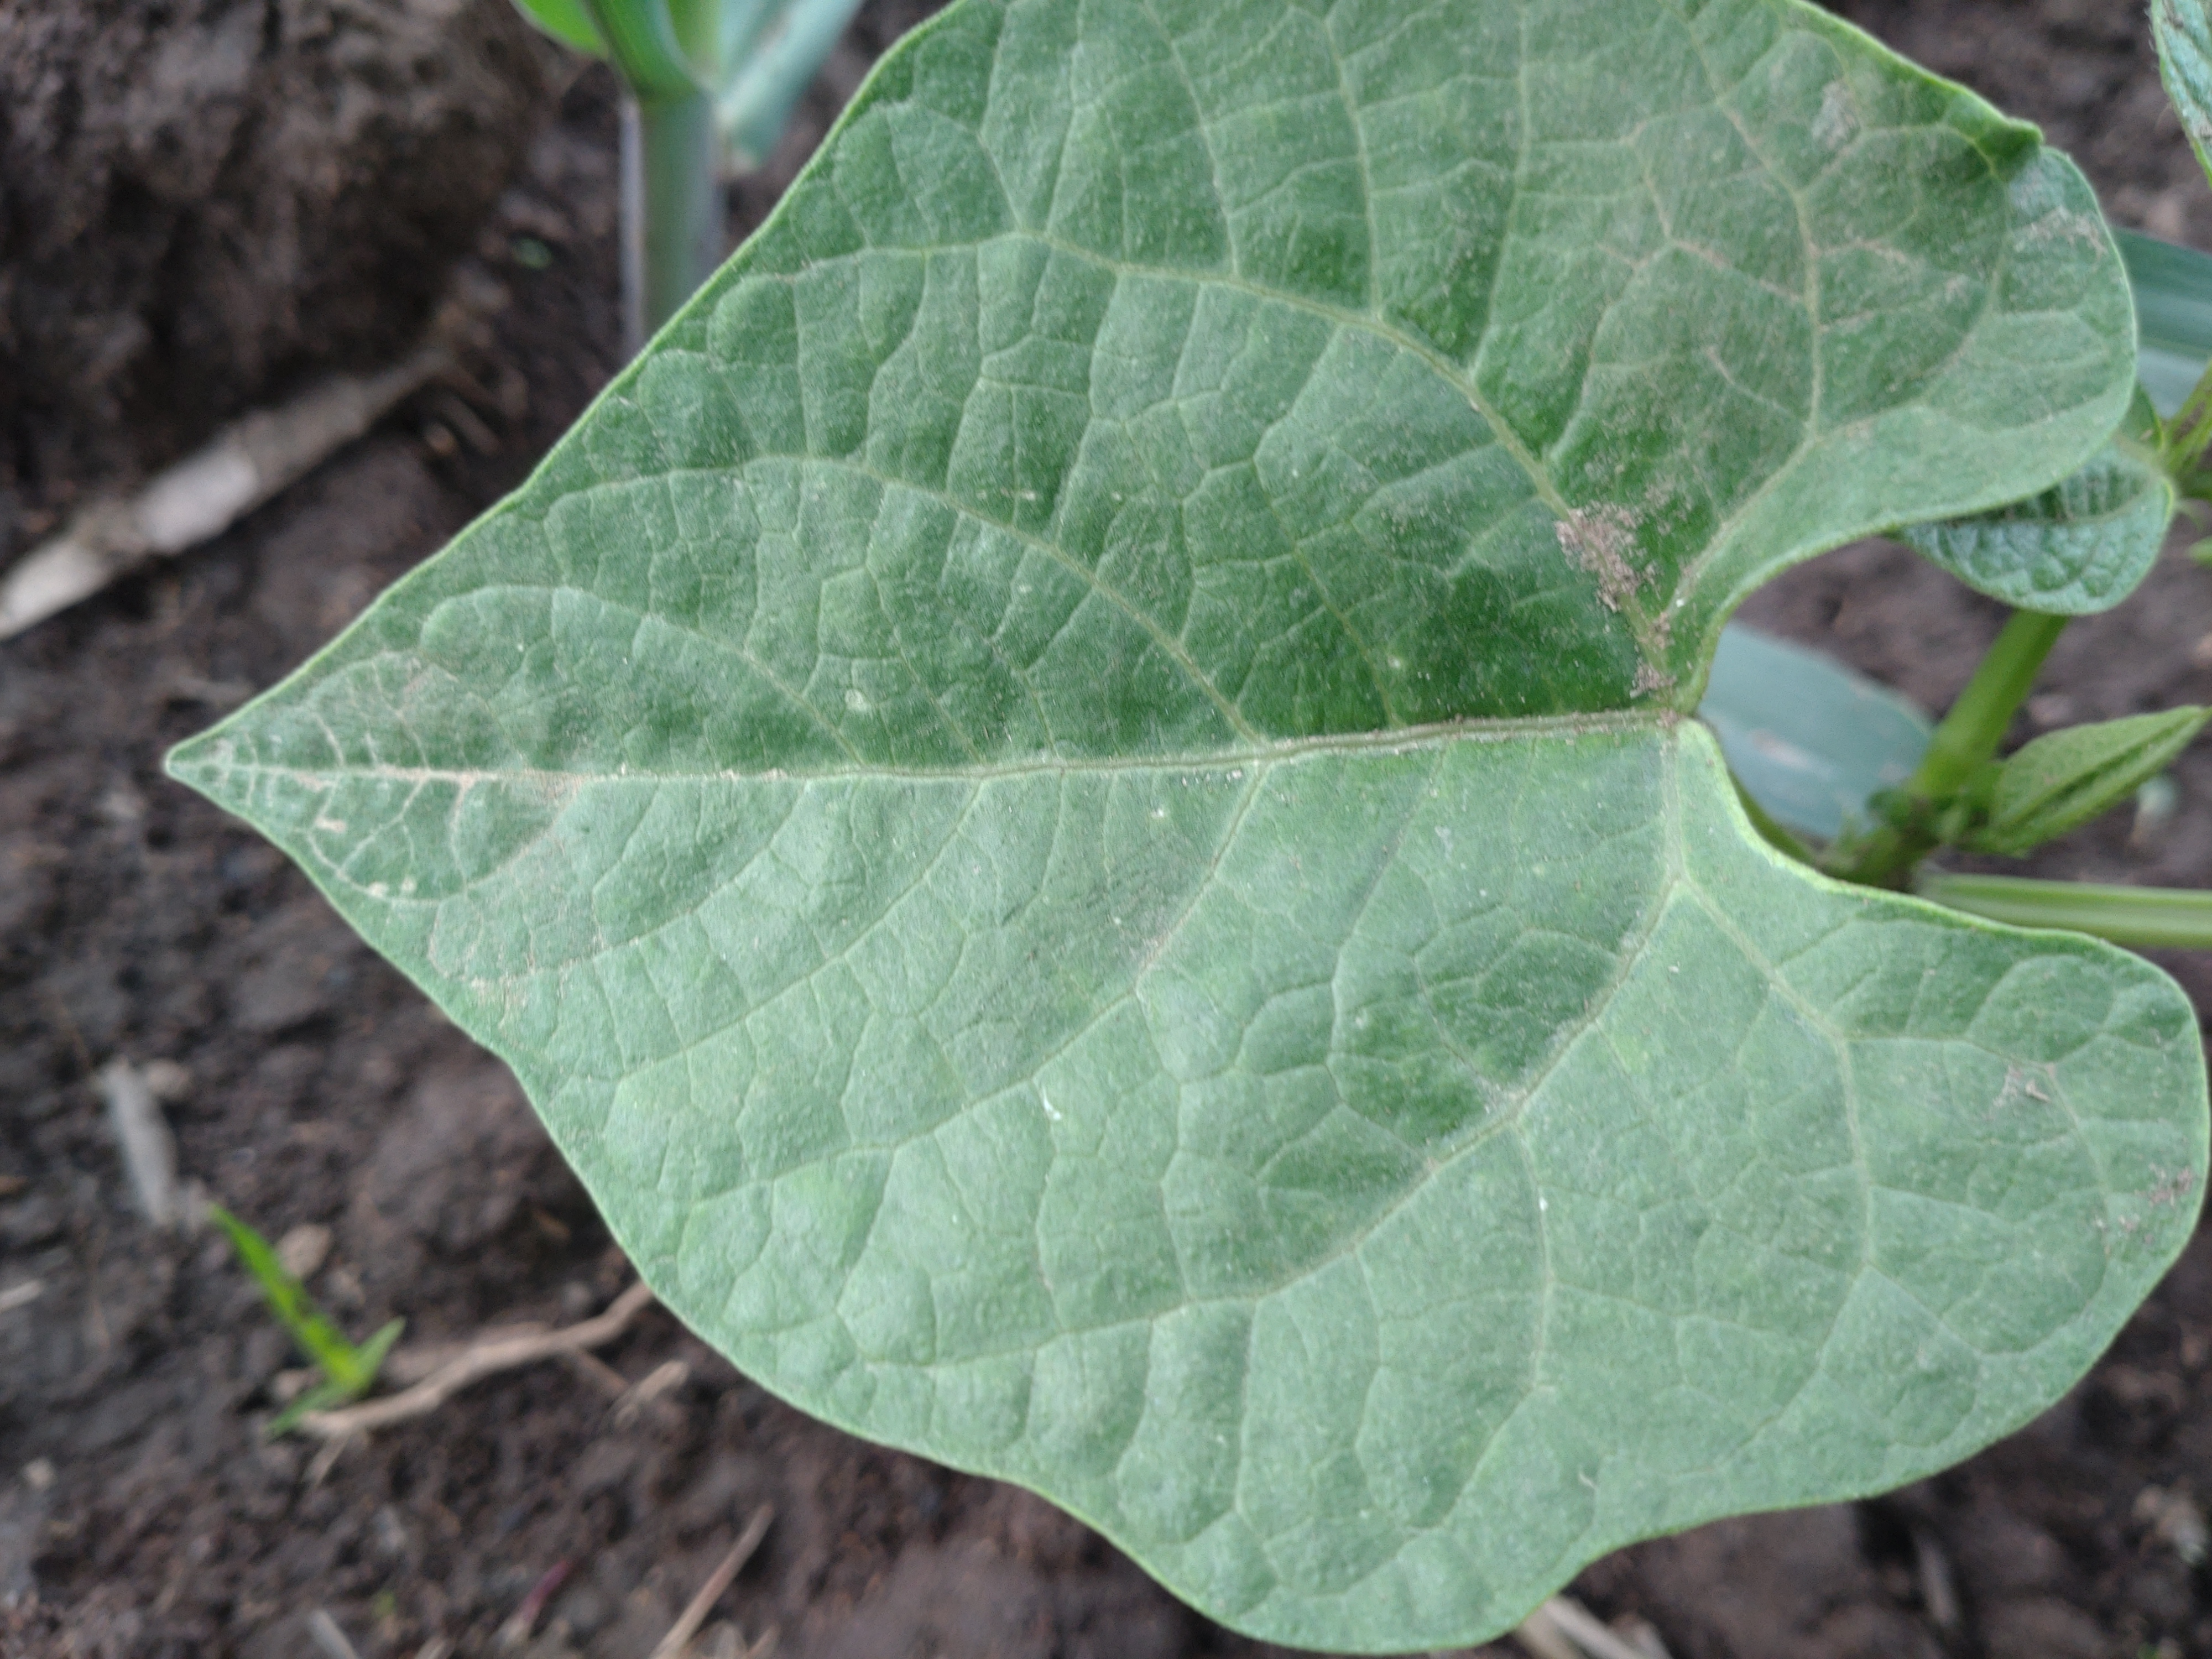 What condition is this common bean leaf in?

healthy
